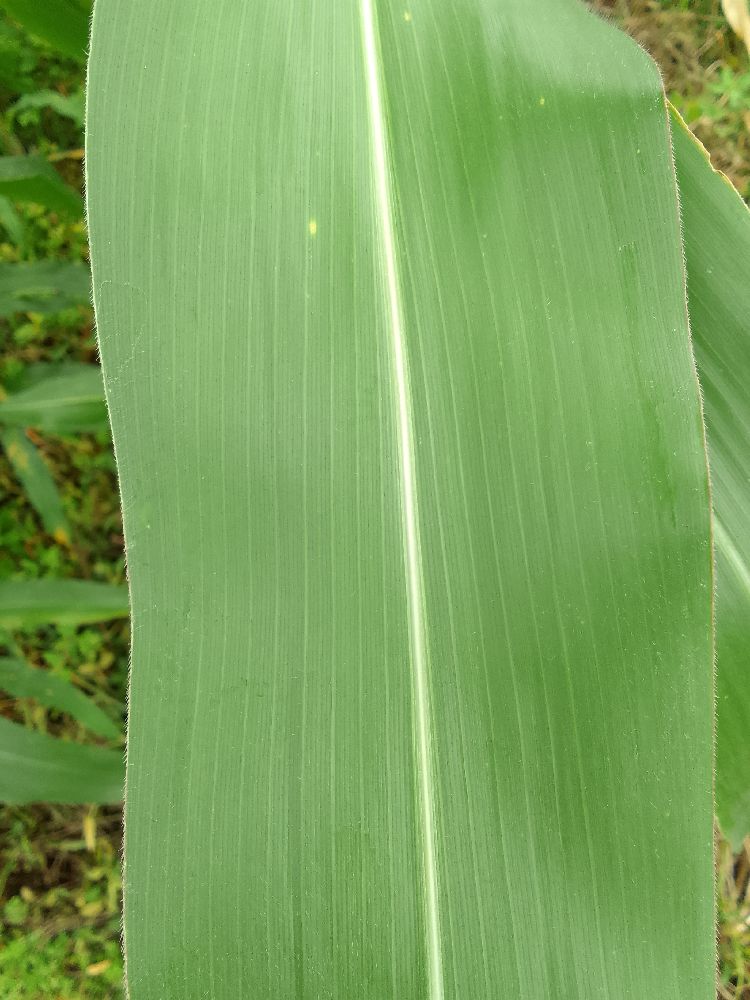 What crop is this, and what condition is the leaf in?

maize, healthy
